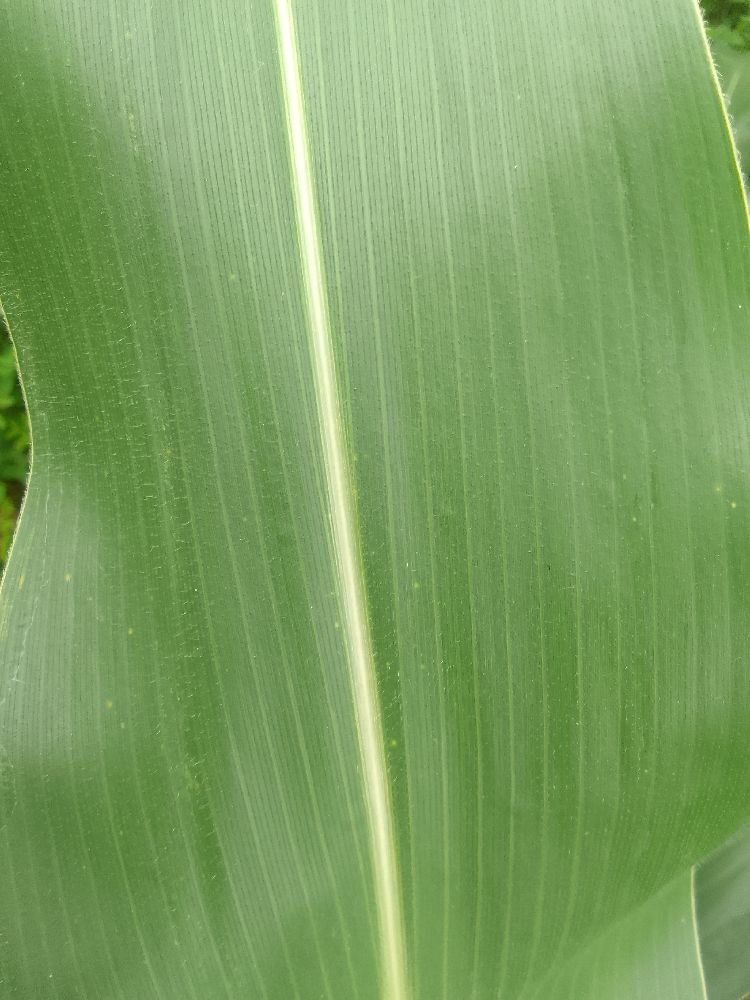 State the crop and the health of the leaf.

maize, healthy
